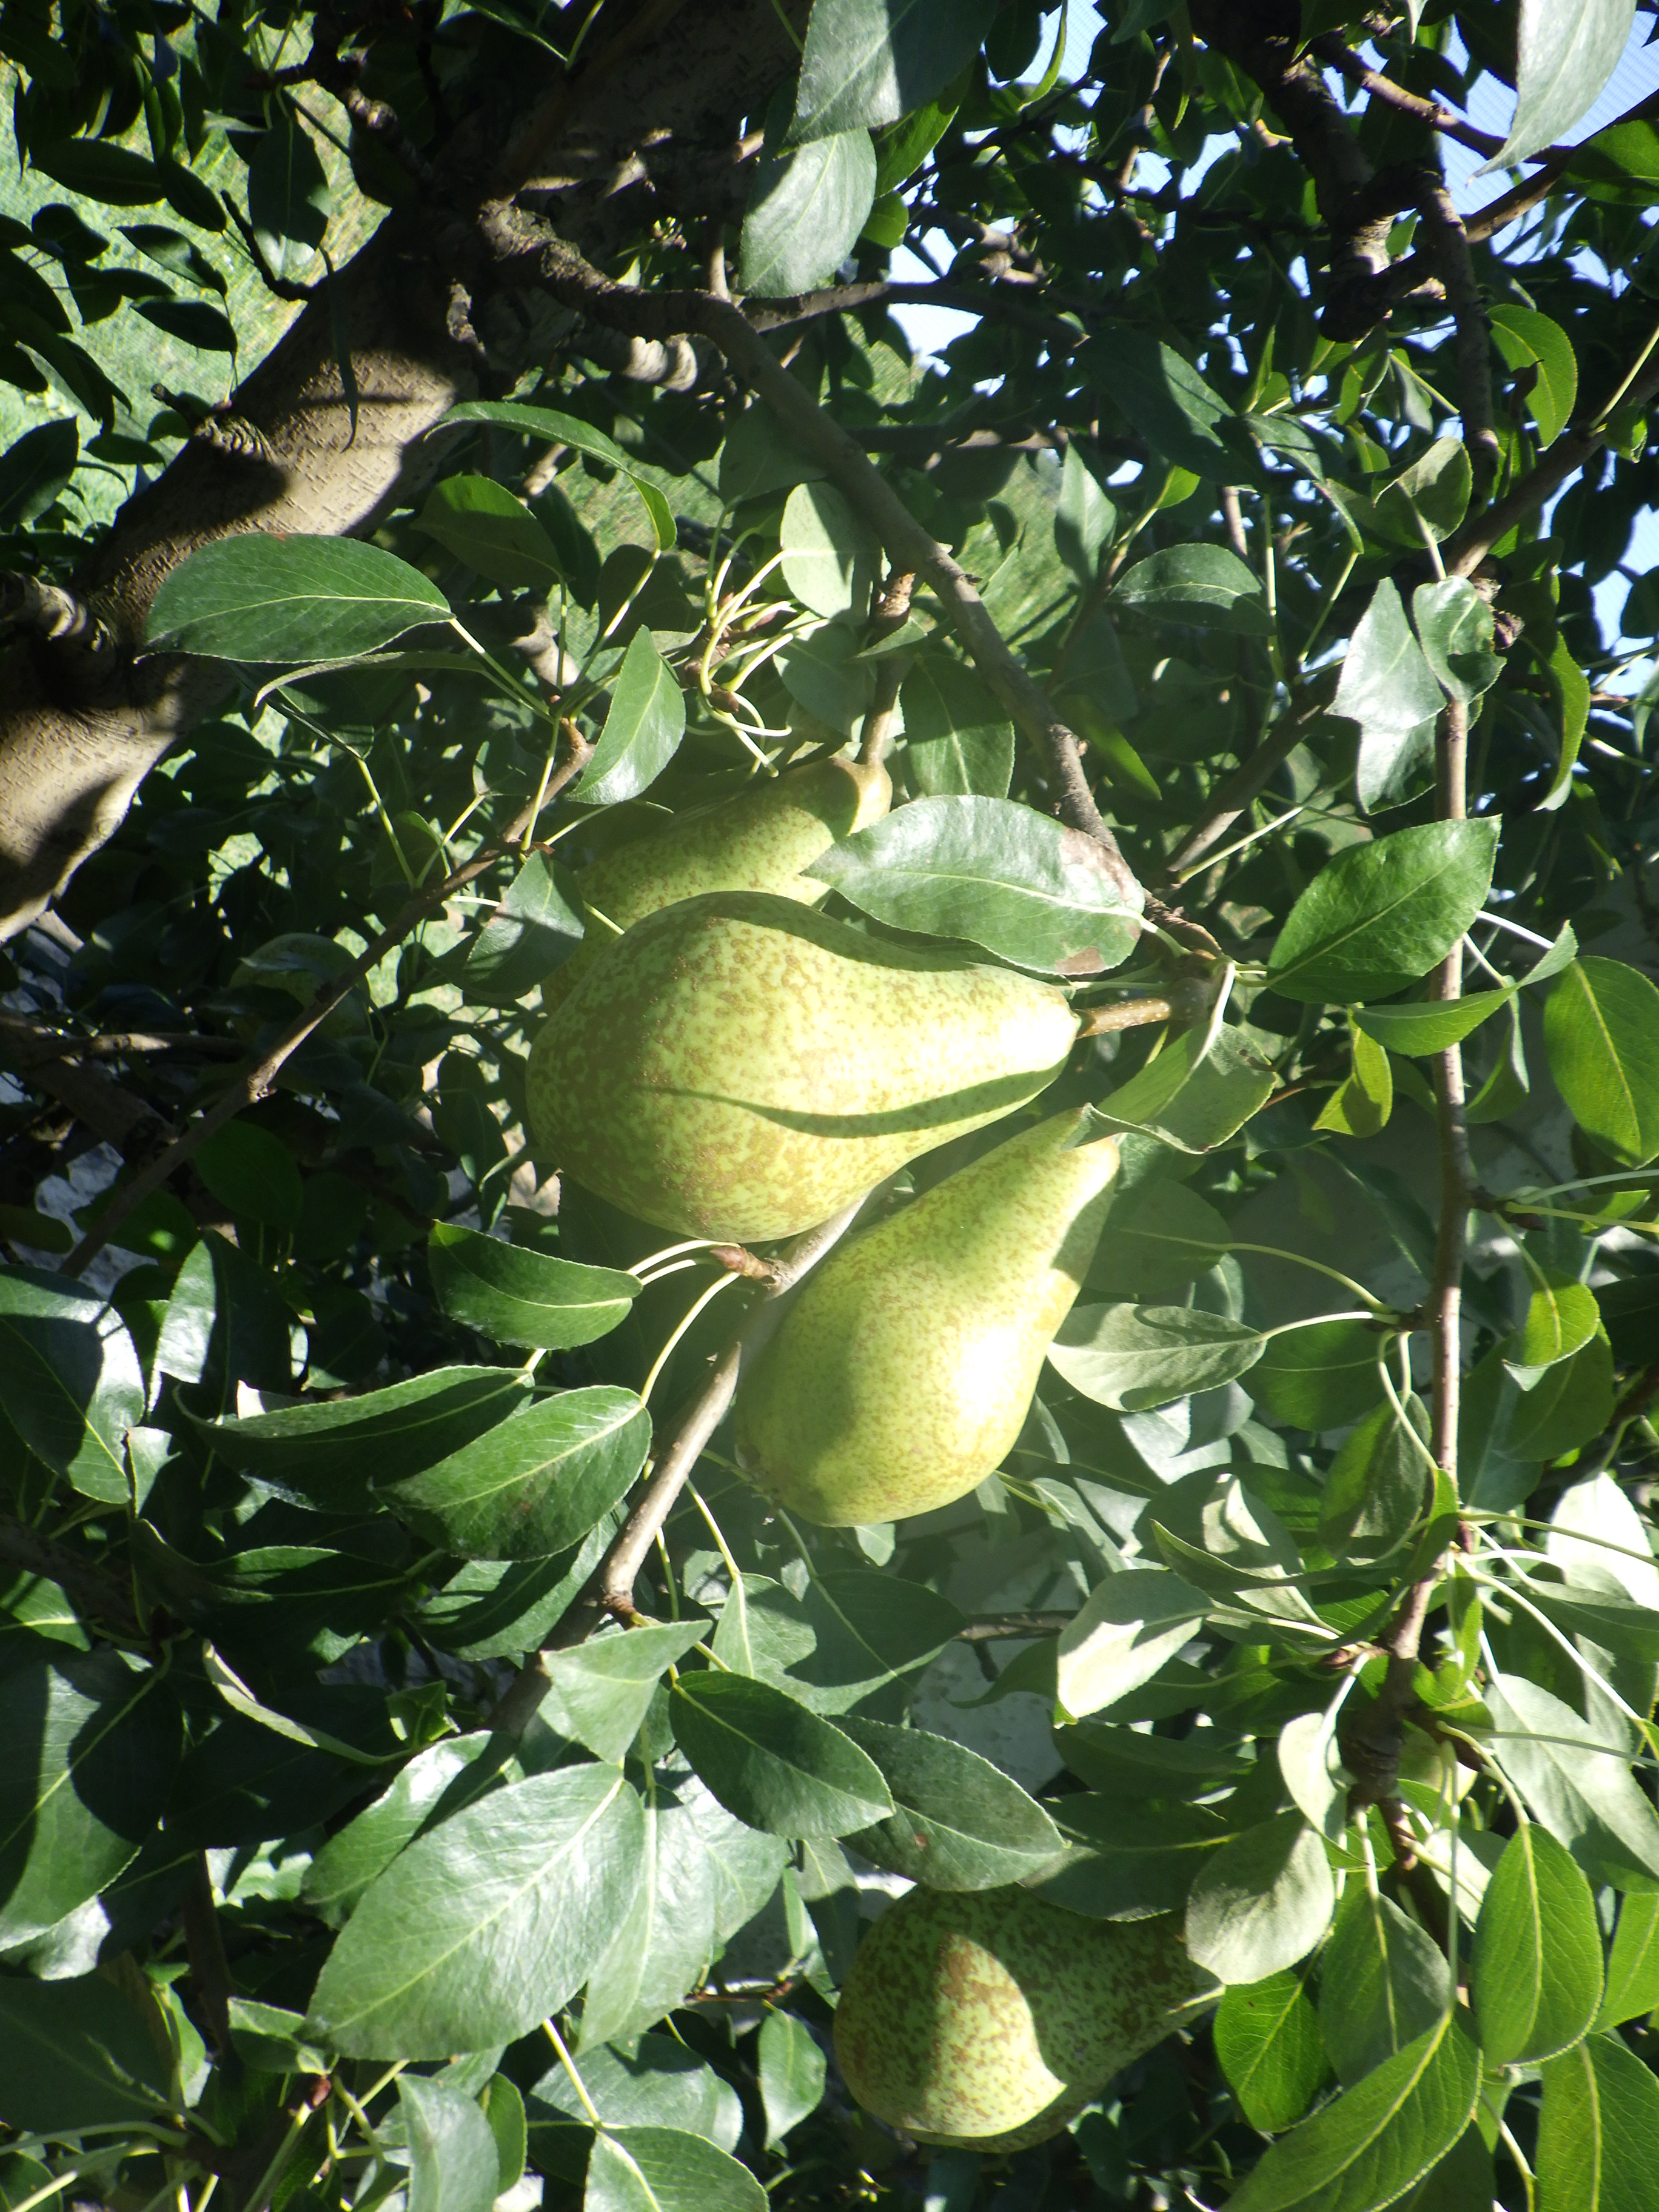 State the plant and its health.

pear, black spot, chemical damage
